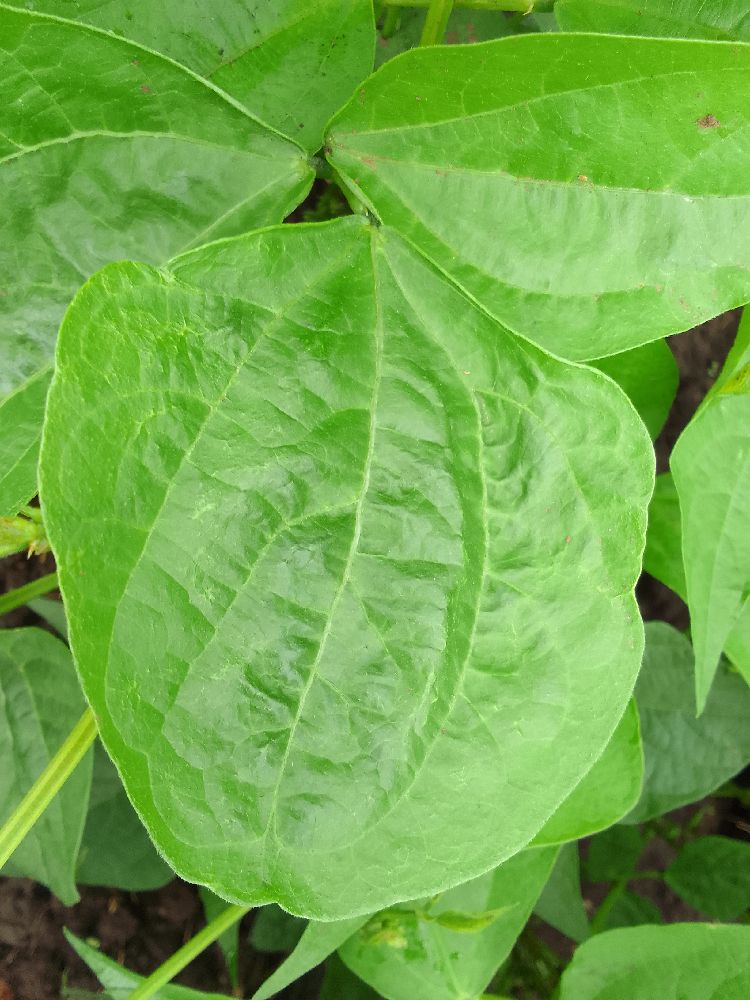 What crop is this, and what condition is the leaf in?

common bean, healthy
